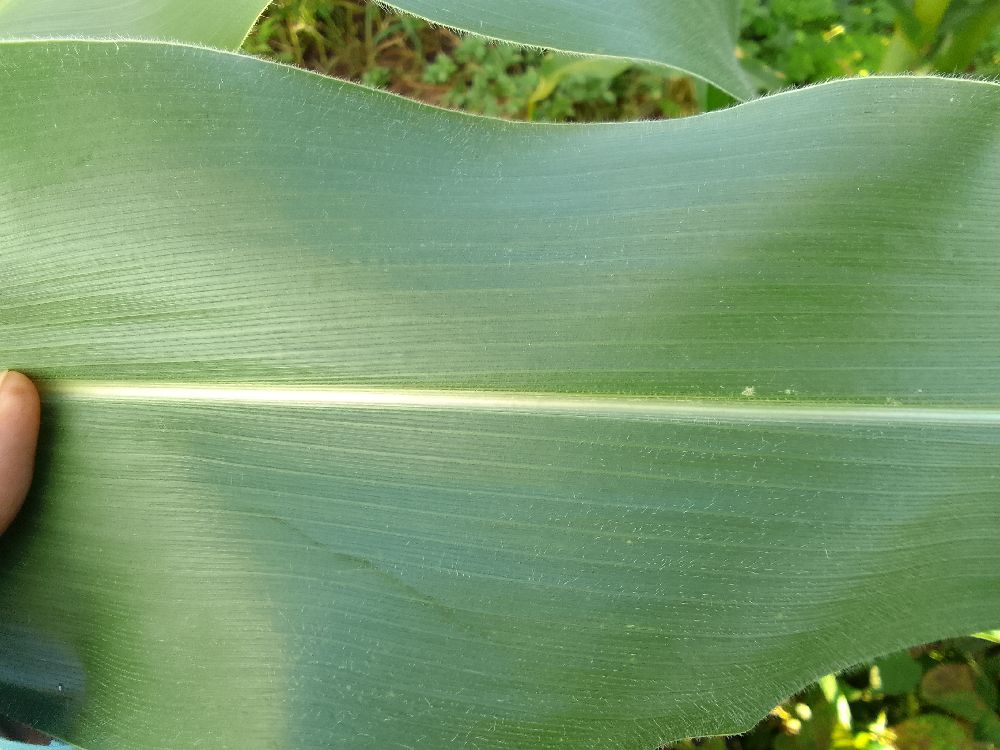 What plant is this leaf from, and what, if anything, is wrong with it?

maize, healthy
